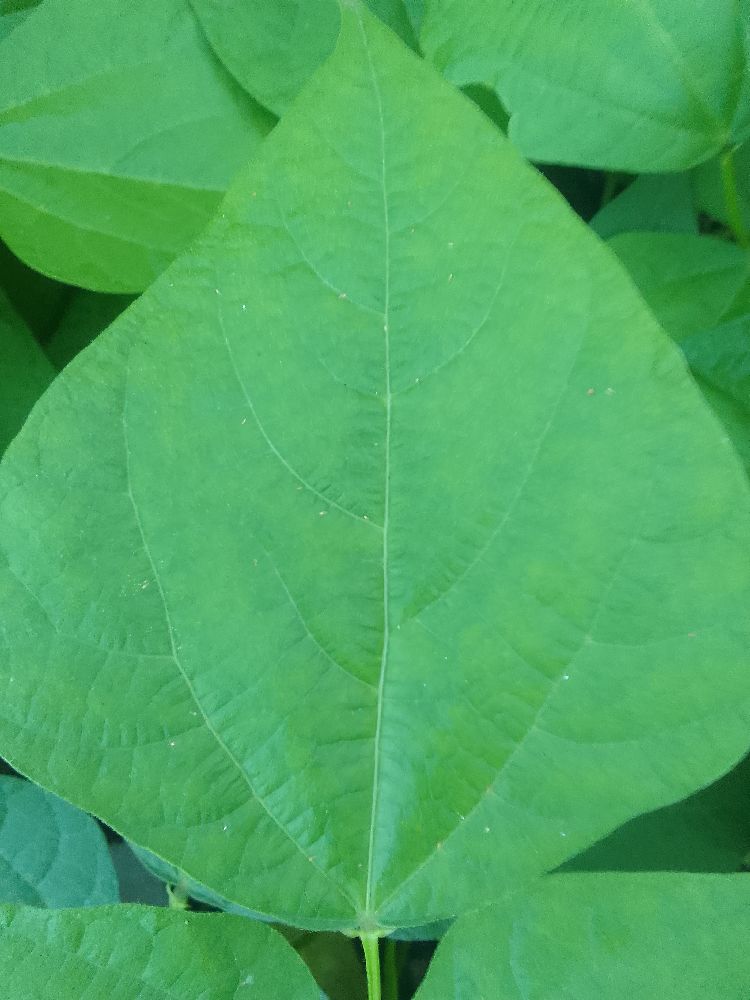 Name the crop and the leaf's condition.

common bean, healthy
